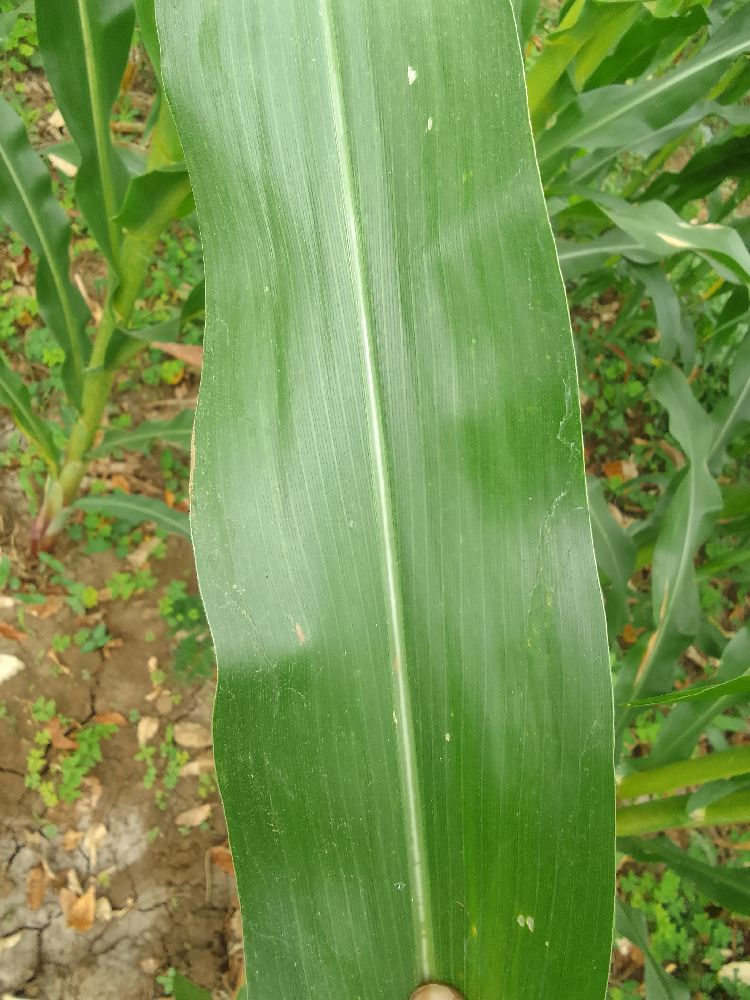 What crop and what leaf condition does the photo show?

maize, healthy
